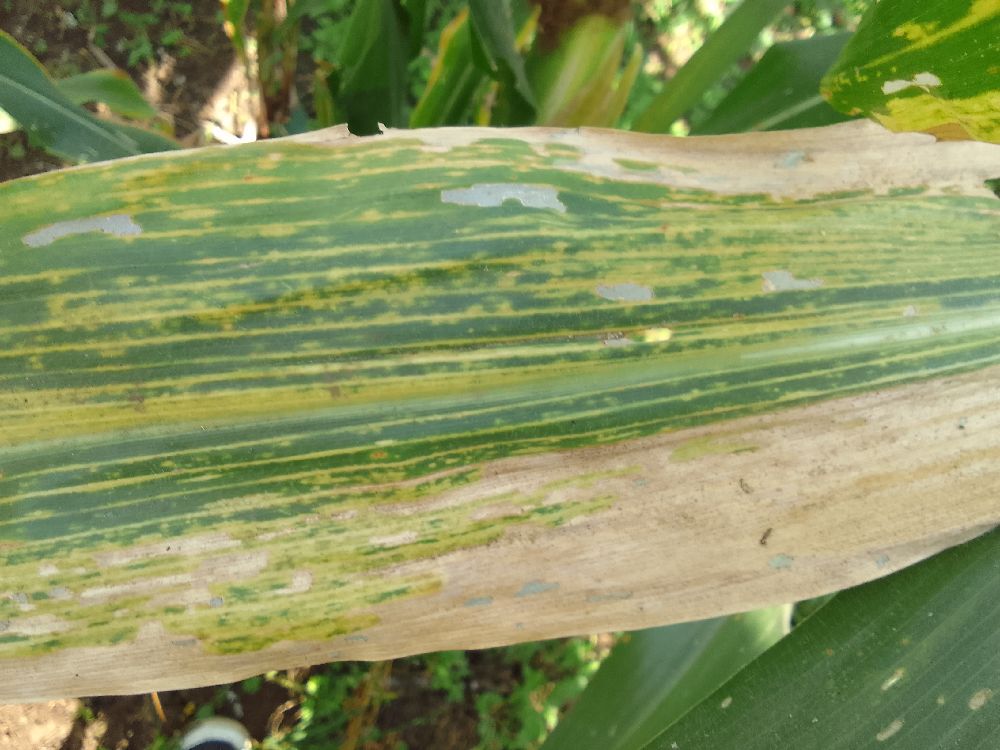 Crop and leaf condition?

maize, maize lethal necrosis
